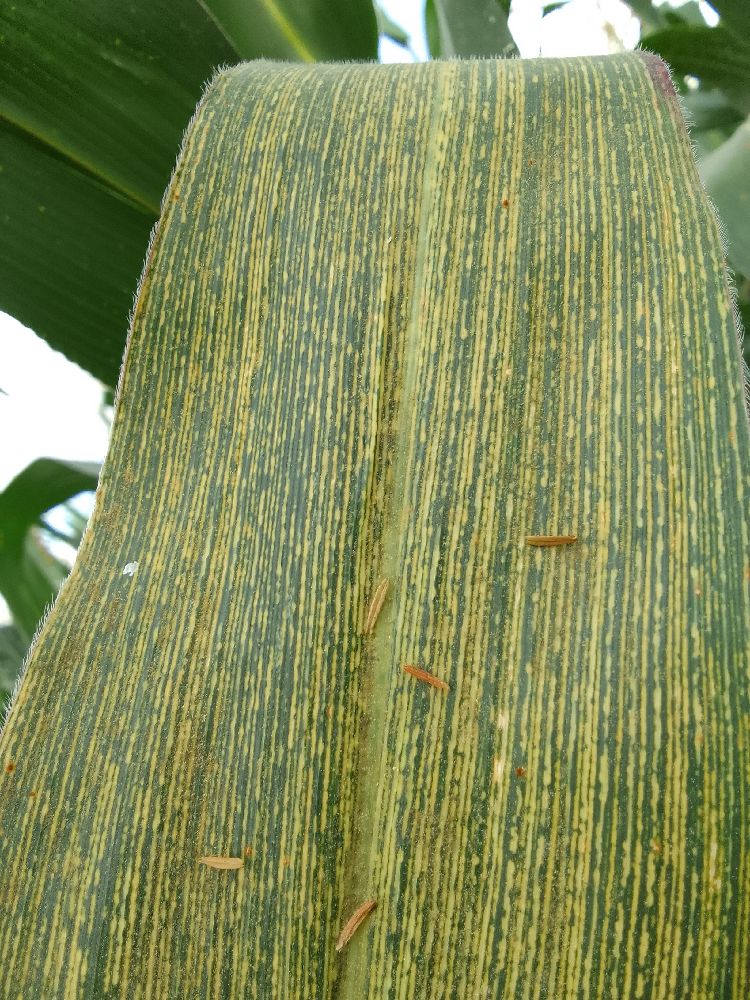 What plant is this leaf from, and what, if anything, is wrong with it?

maize, maize streak virus
